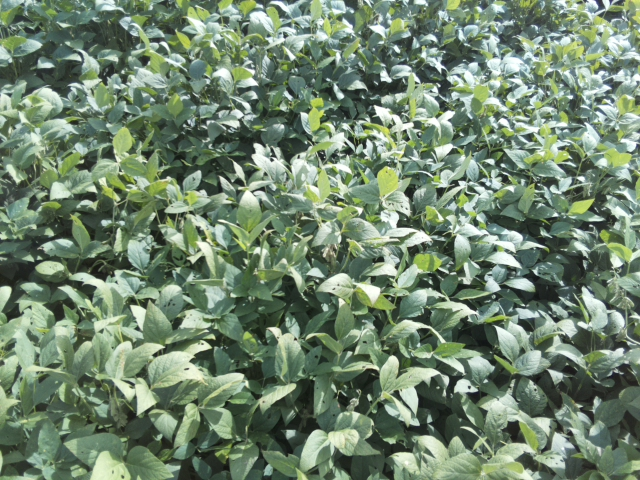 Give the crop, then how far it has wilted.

soybean, leaflets folding inward at secondary pulvinus with no turgor loss in leaflets or petioles
